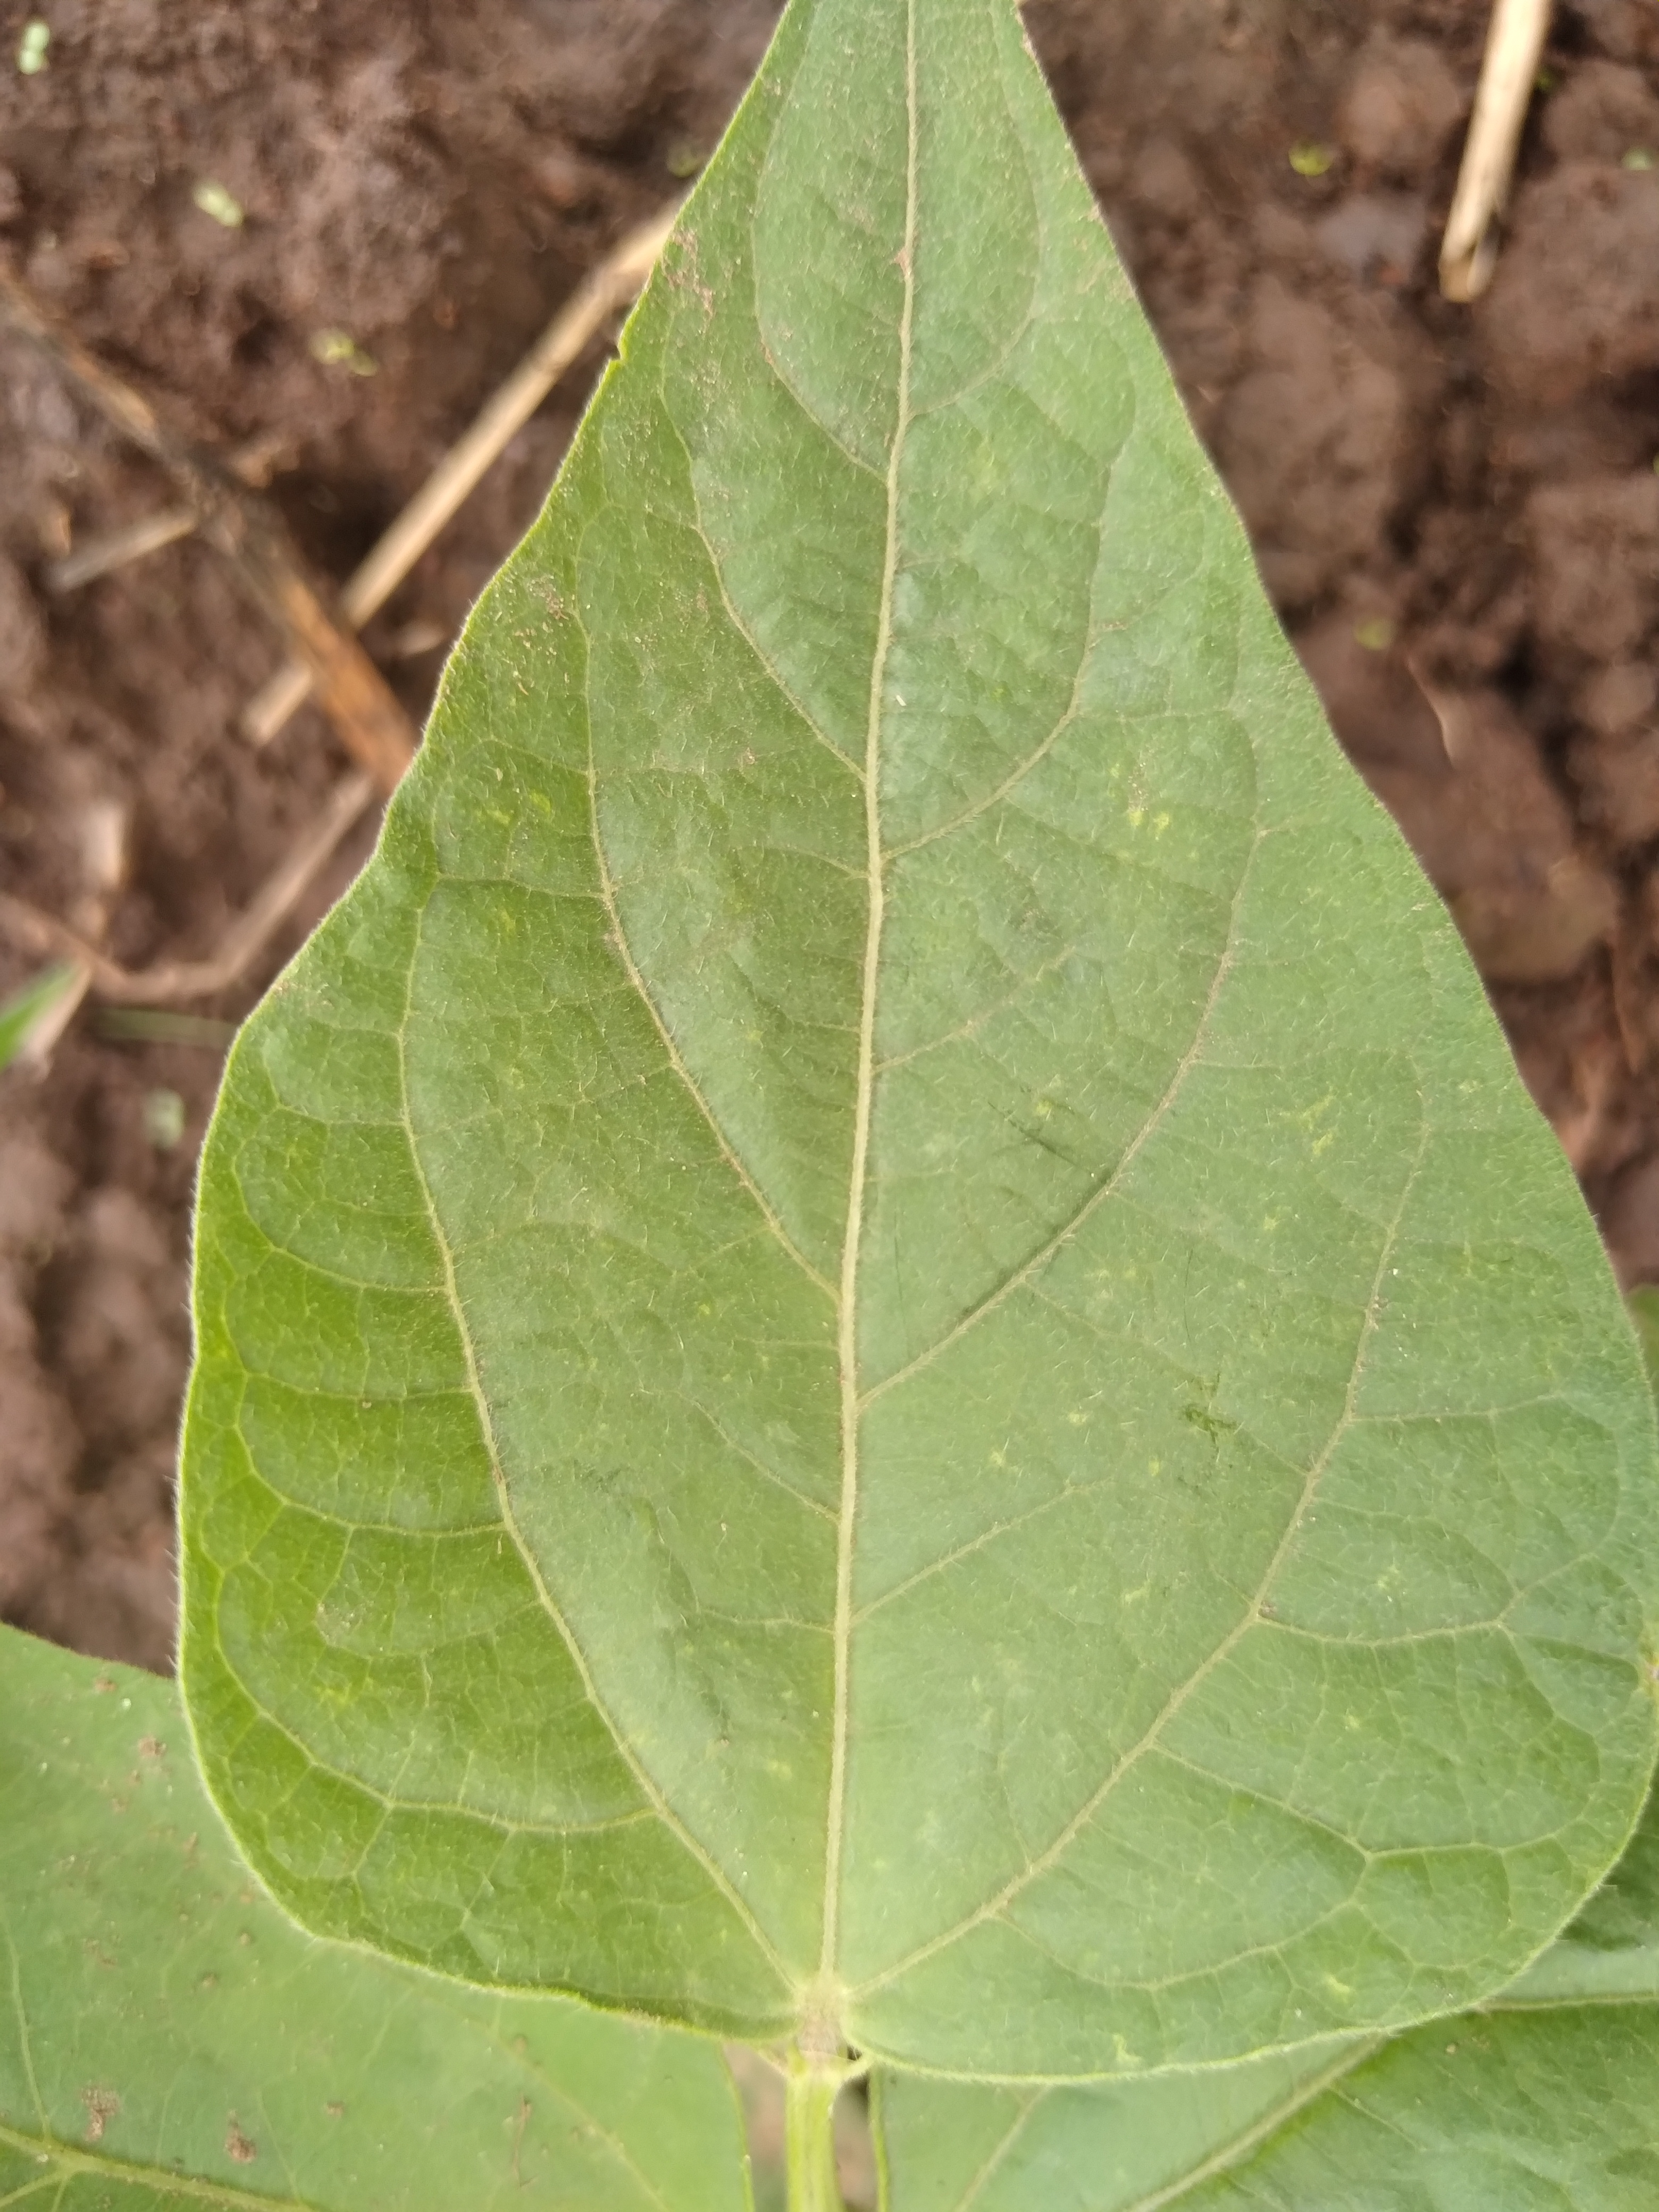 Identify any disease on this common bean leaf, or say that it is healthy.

healthy
